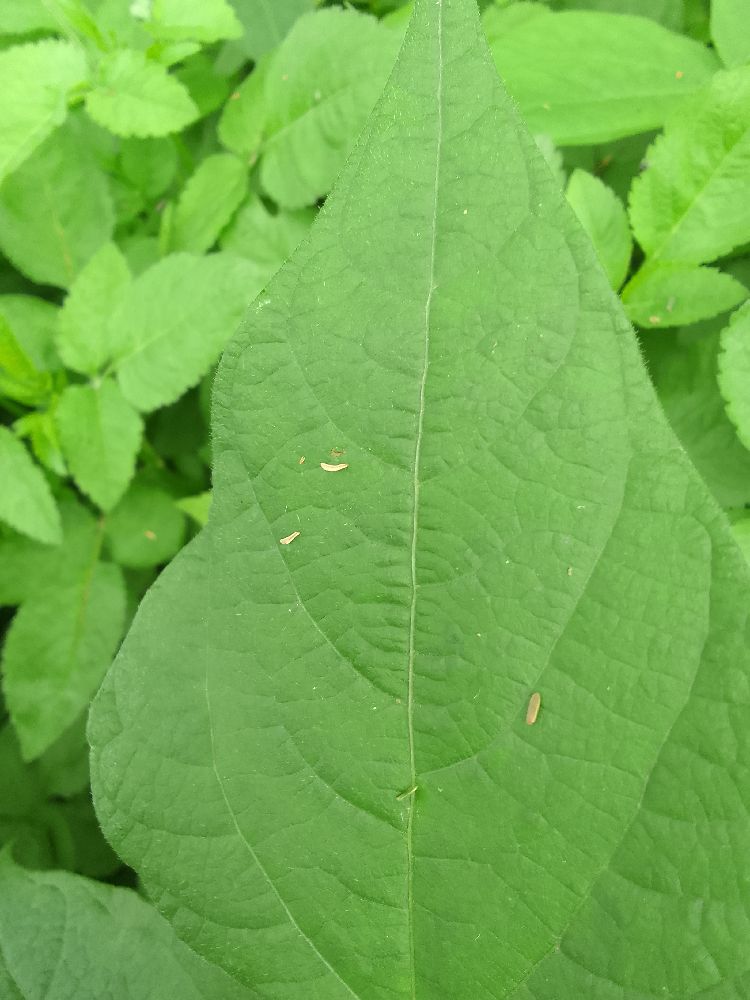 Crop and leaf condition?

common bean, healthy
